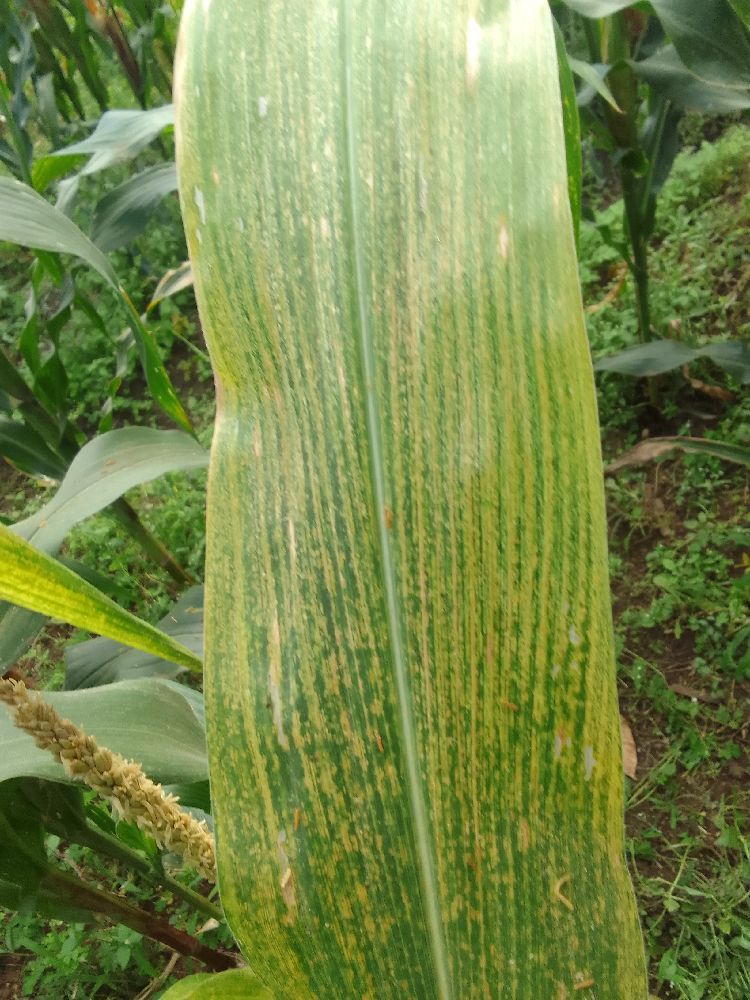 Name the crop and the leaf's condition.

maize, maize lethal necrosis
